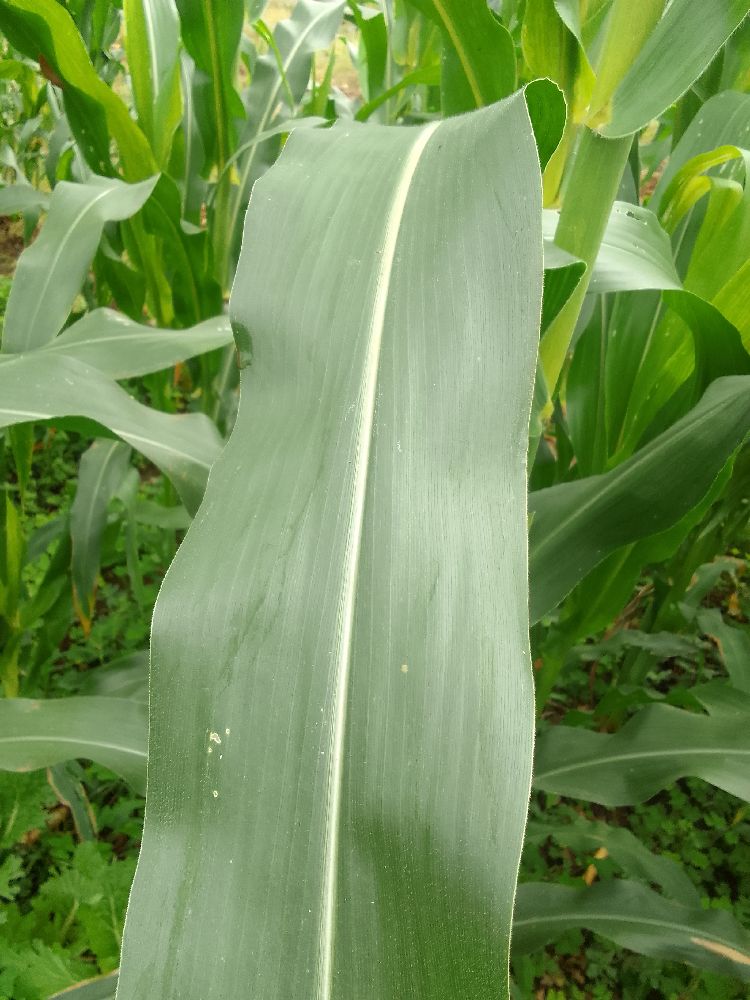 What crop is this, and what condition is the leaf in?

maize, healthy
